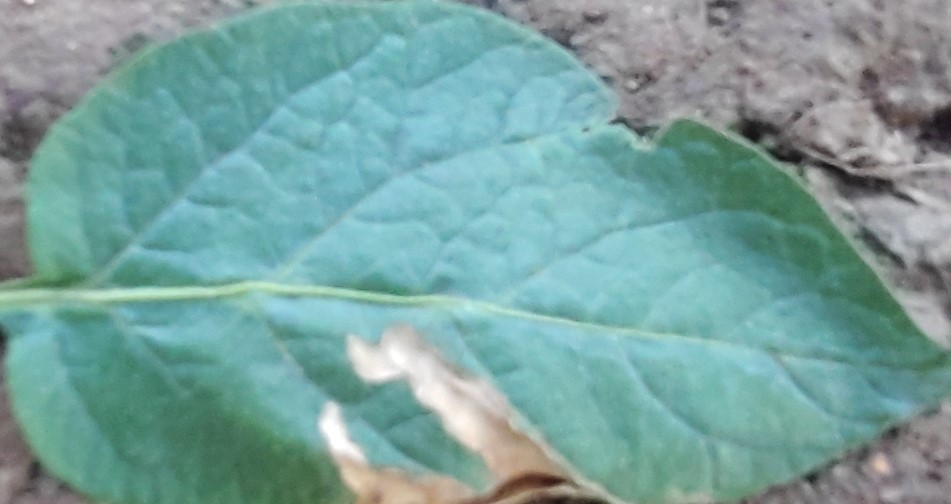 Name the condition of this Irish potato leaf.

early blight
